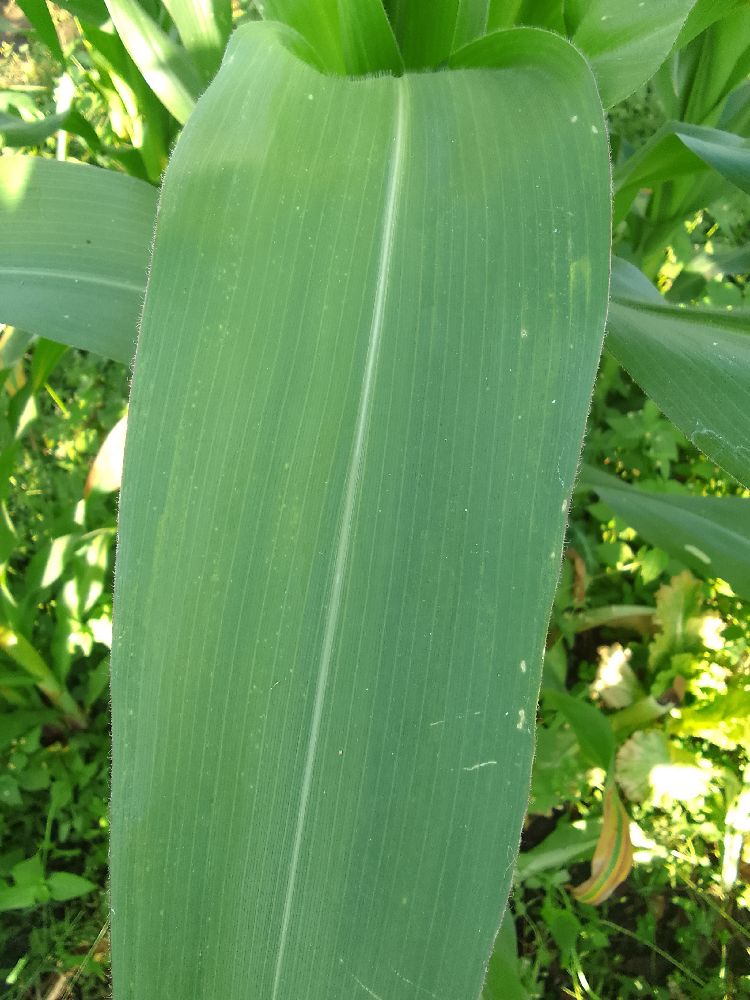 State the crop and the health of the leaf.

maize, healthy
